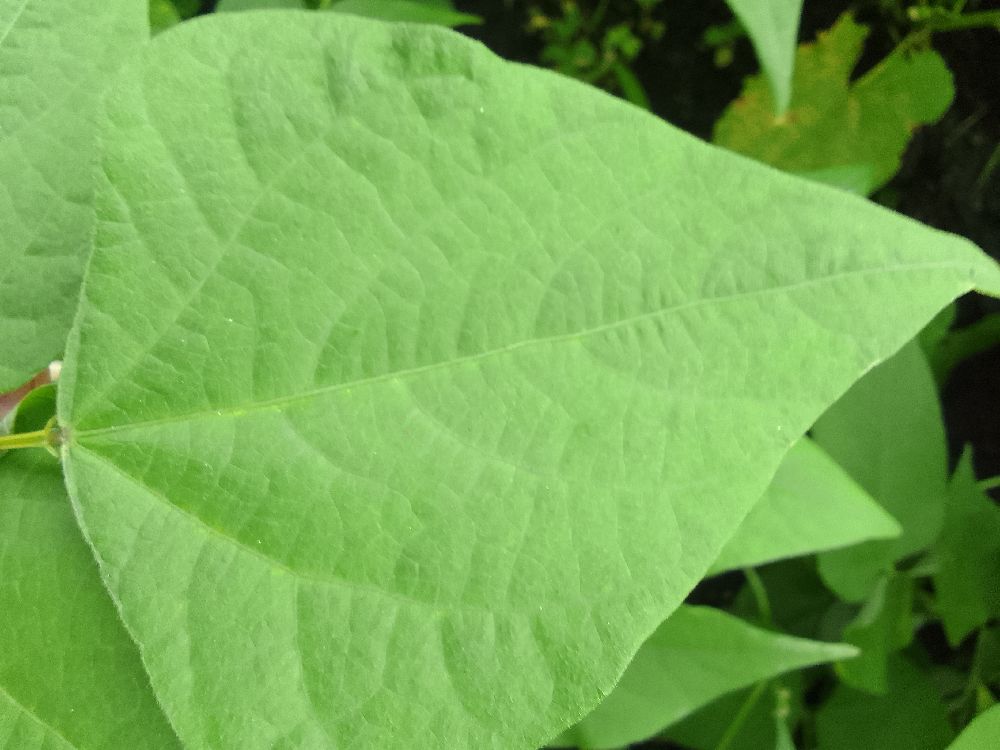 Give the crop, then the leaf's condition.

common bean, healthy
